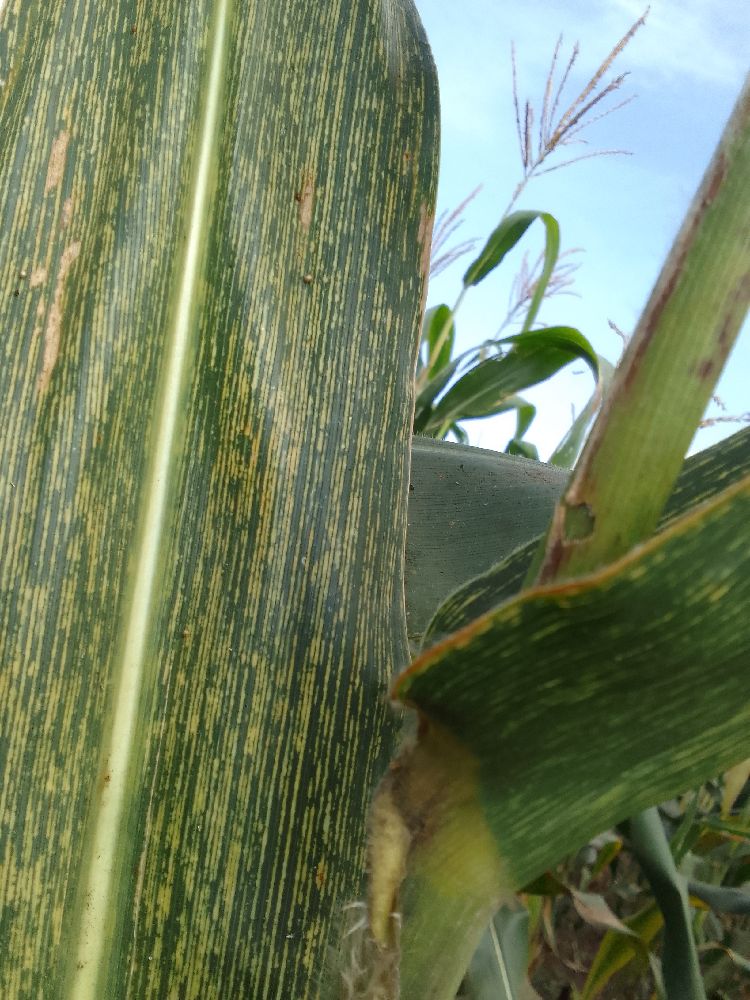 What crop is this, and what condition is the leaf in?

maize, maize streak virus
